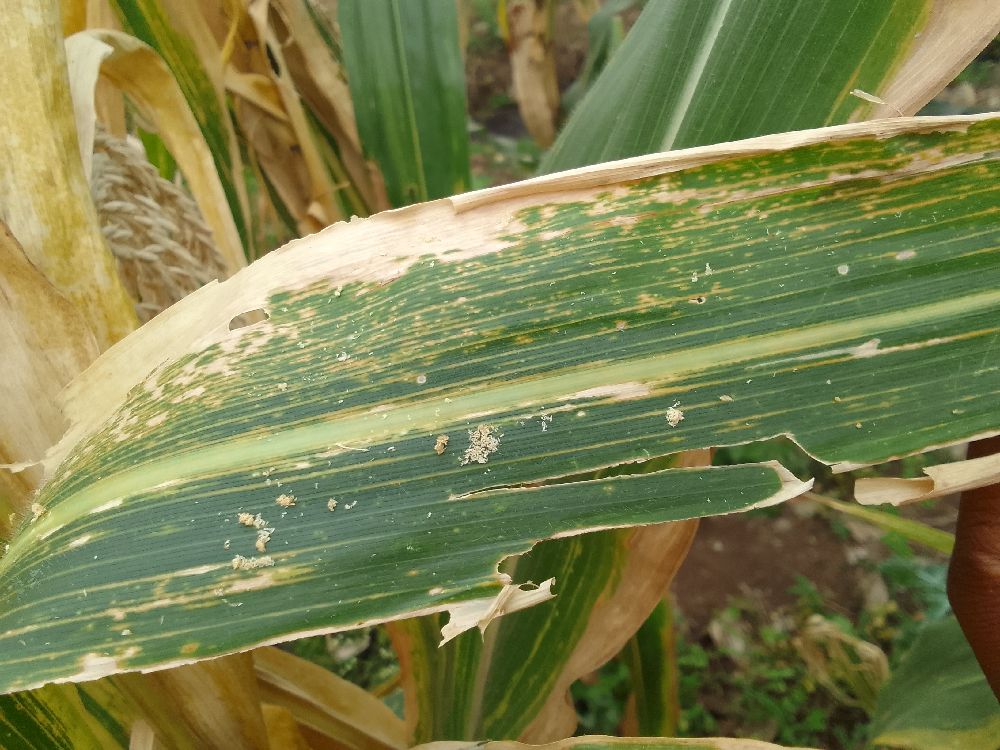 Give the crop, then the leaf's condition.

maize, maize lethal necrosis
